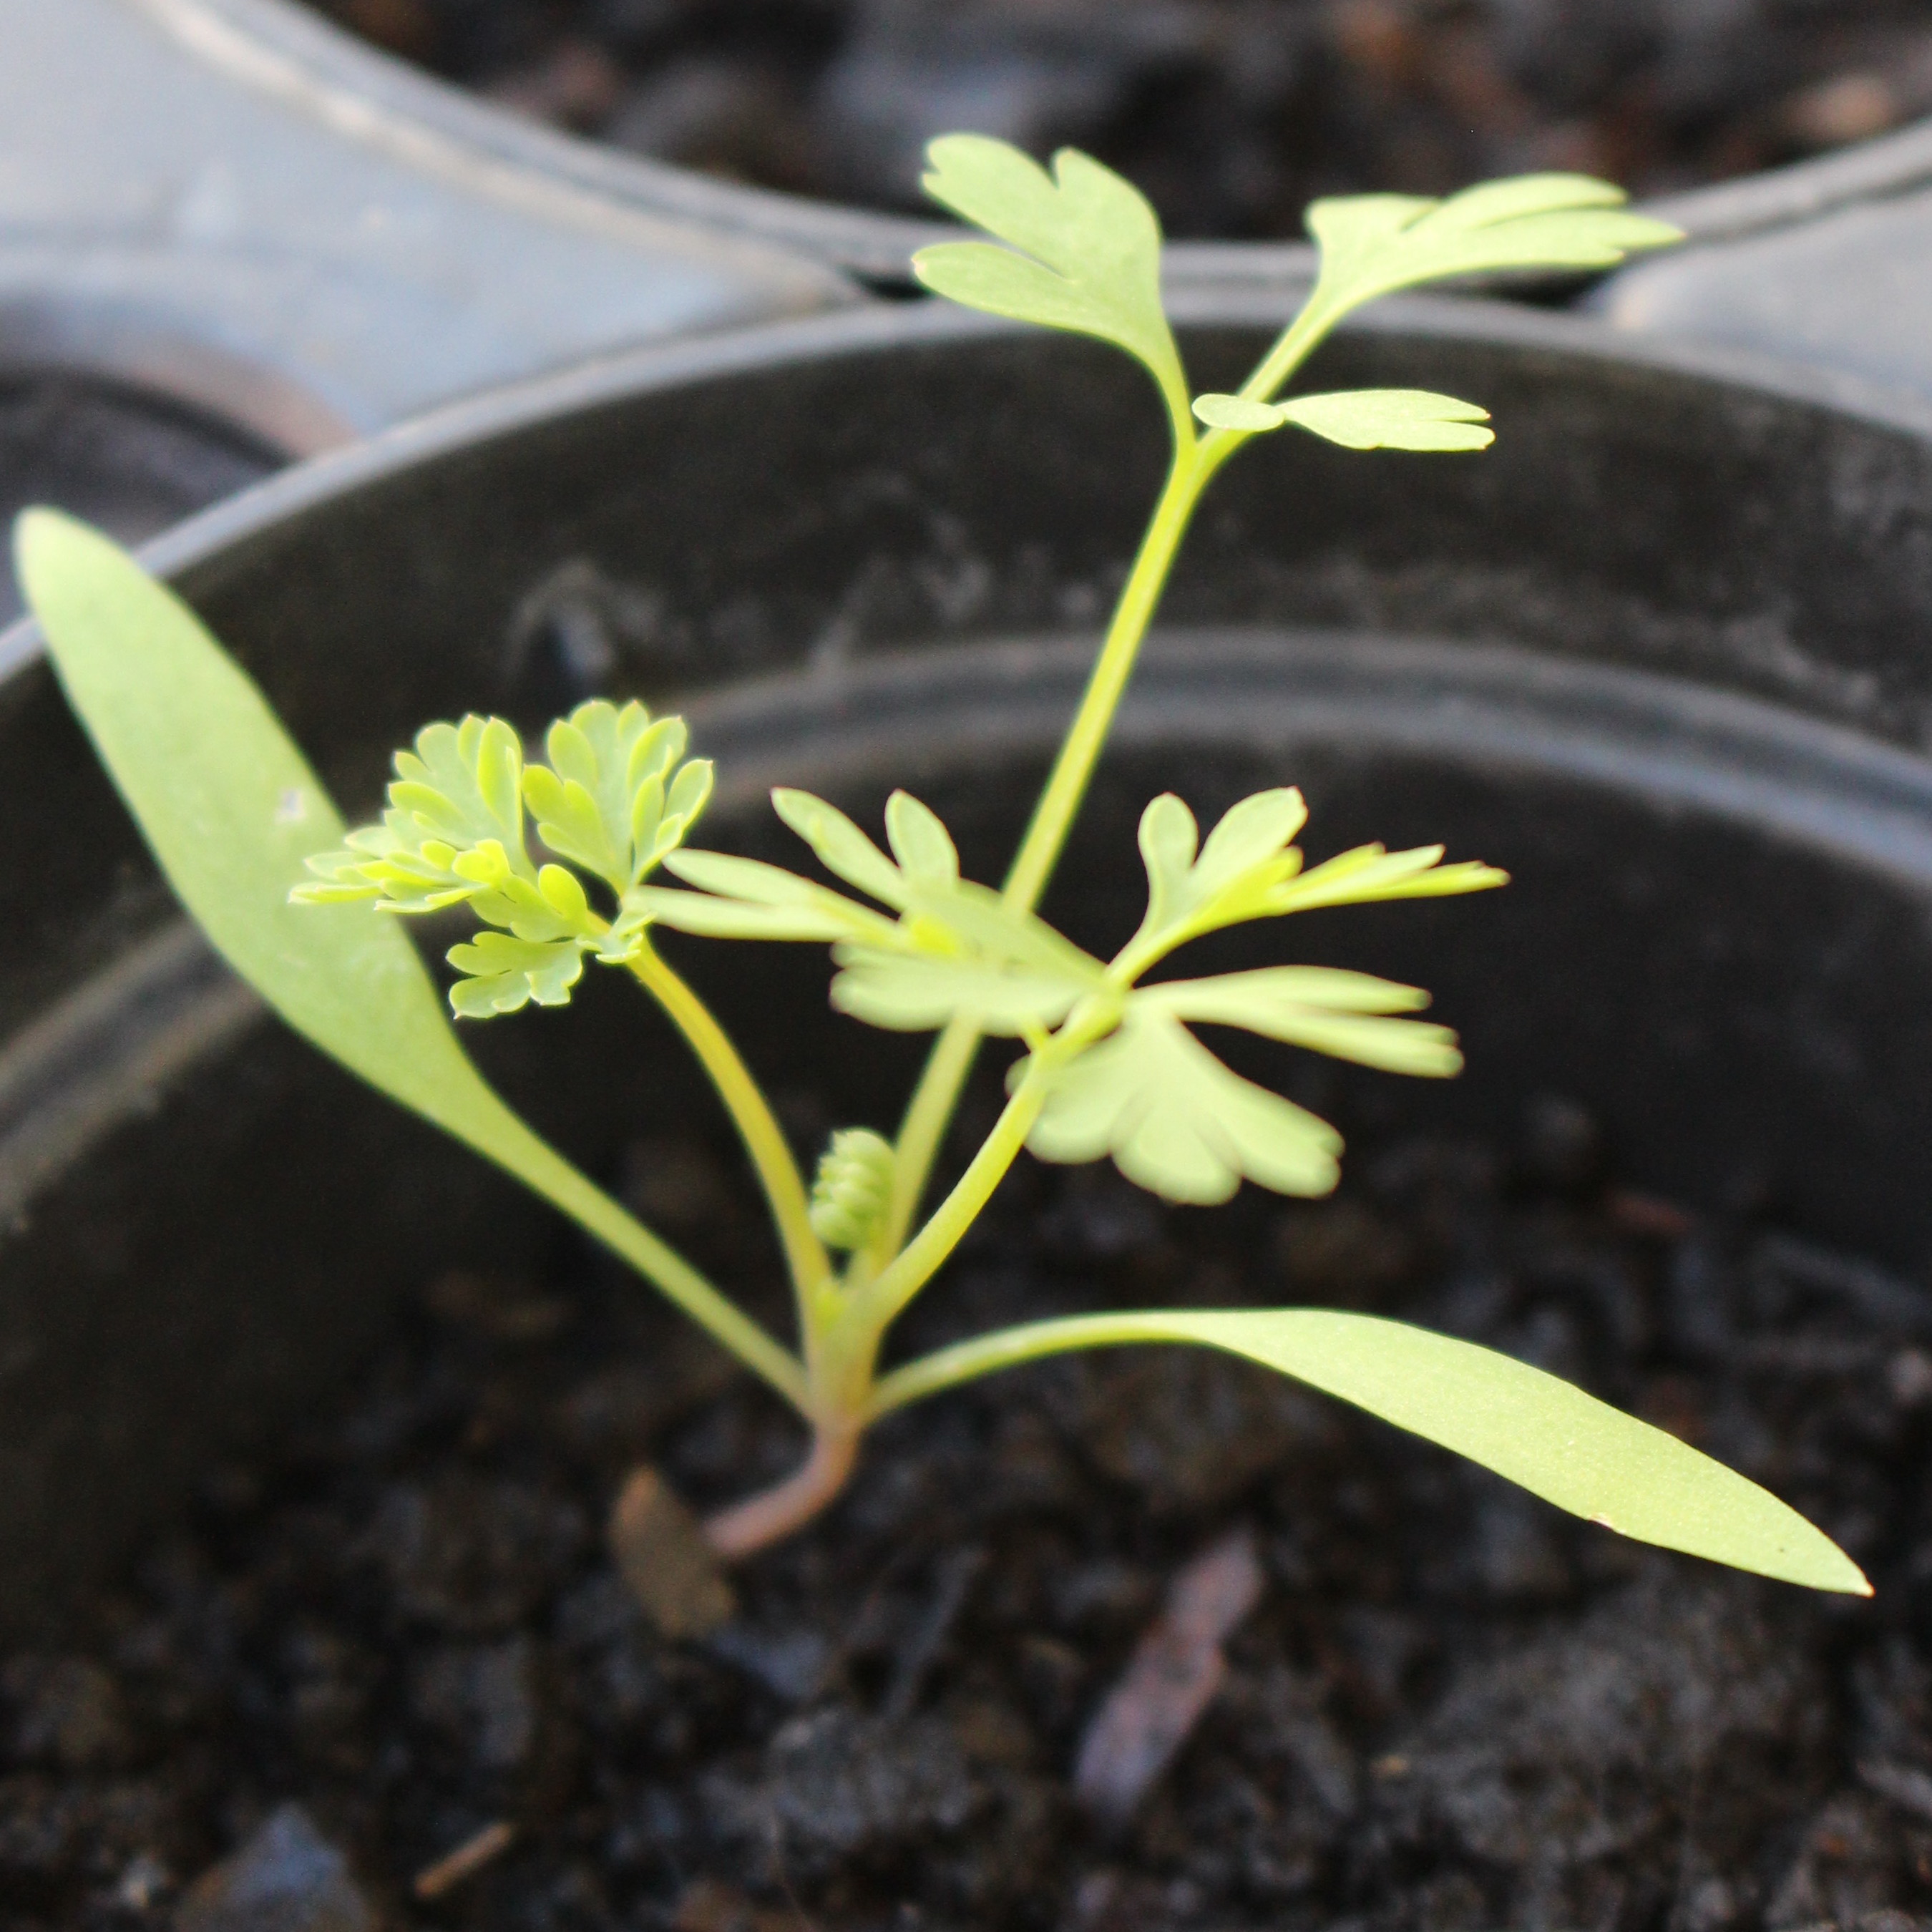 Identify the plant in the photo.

Fumaria officinalis
